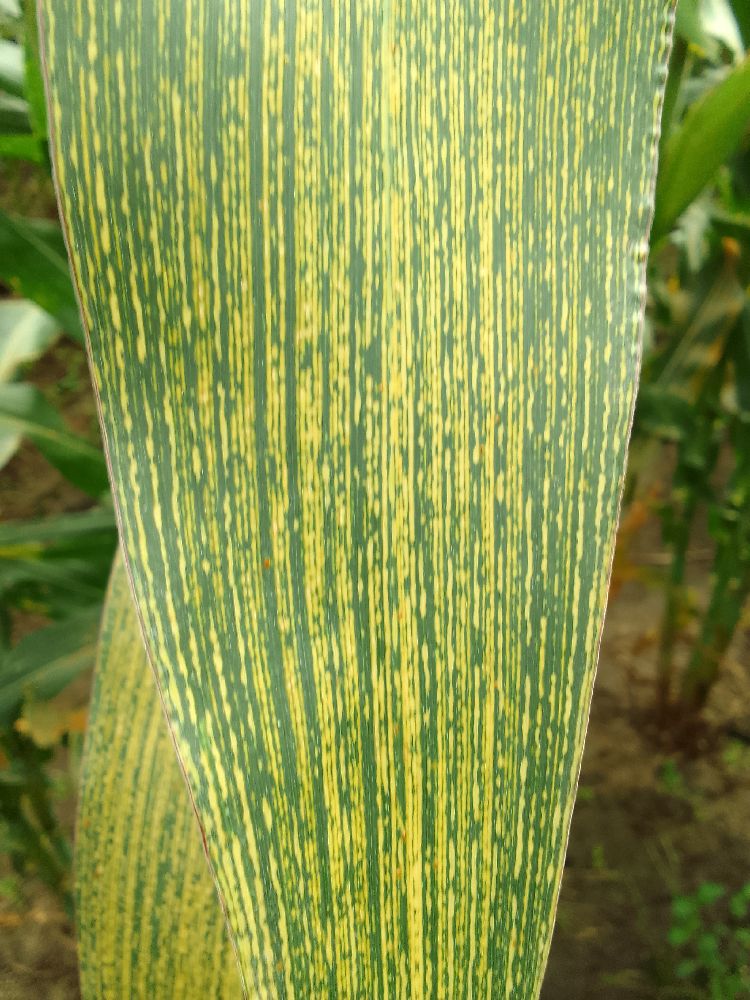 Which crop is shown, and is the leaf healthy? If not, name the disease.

maize, maize streak virus
